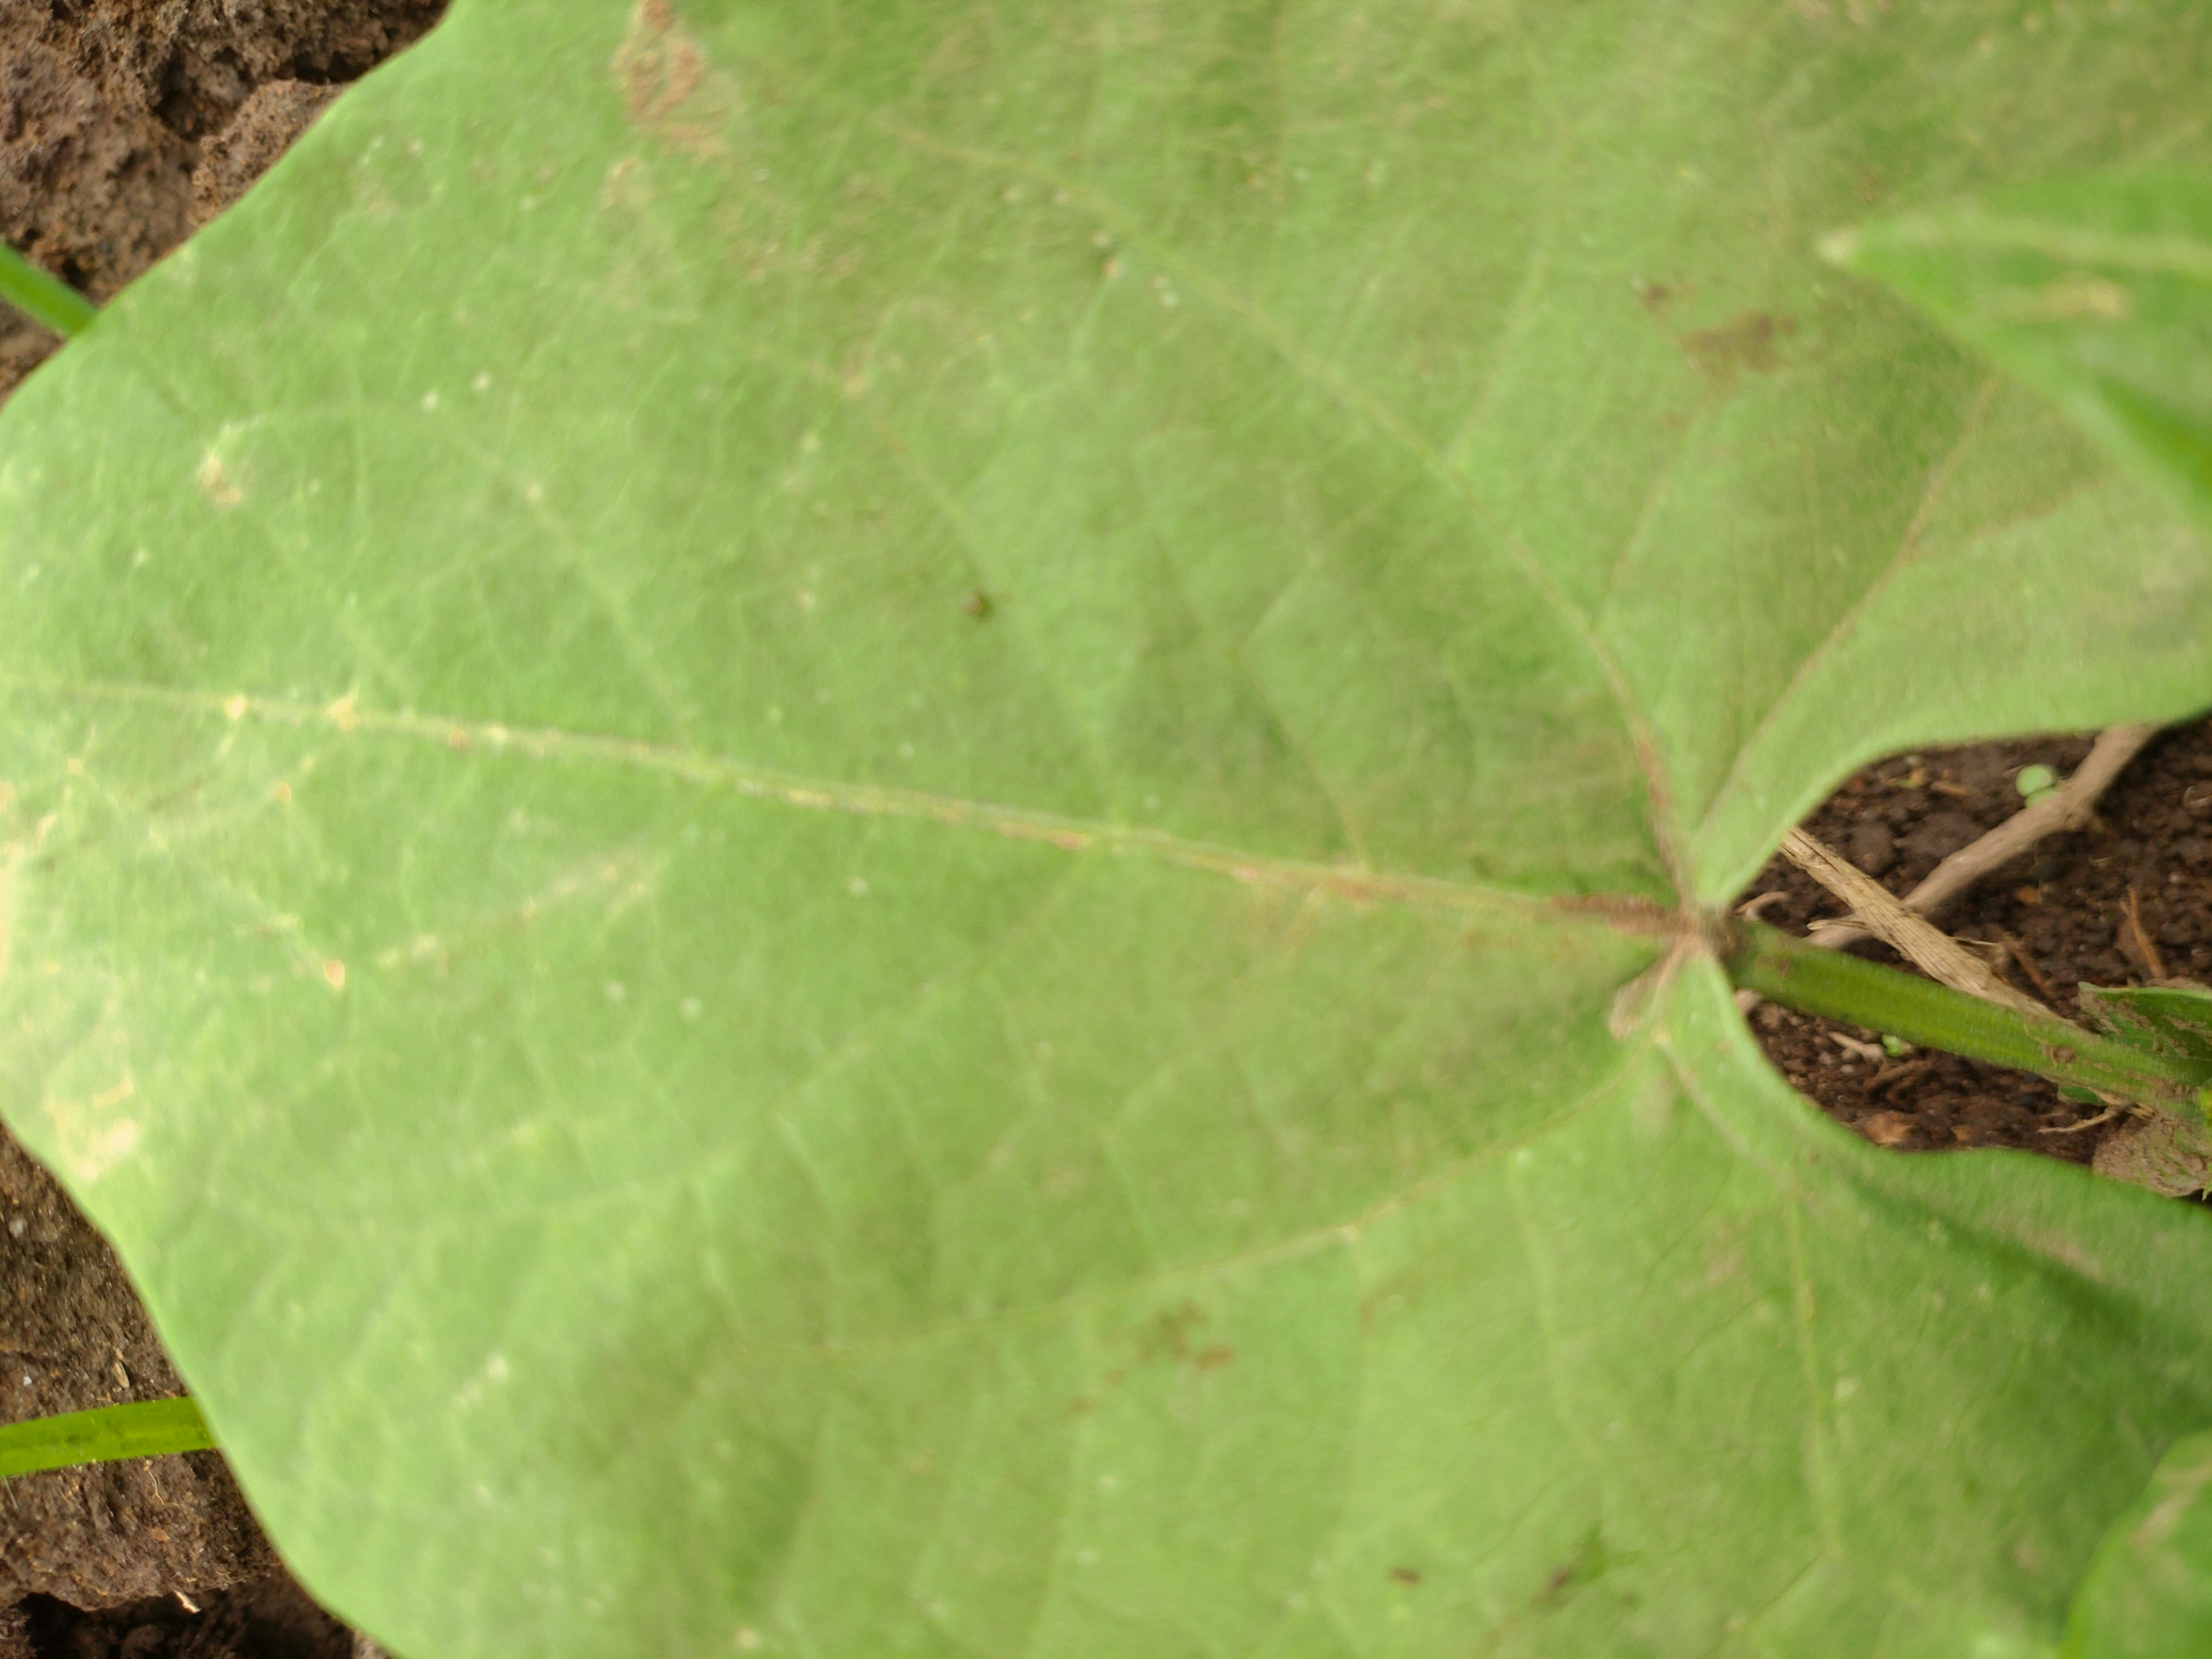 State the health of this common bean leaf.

healthy
